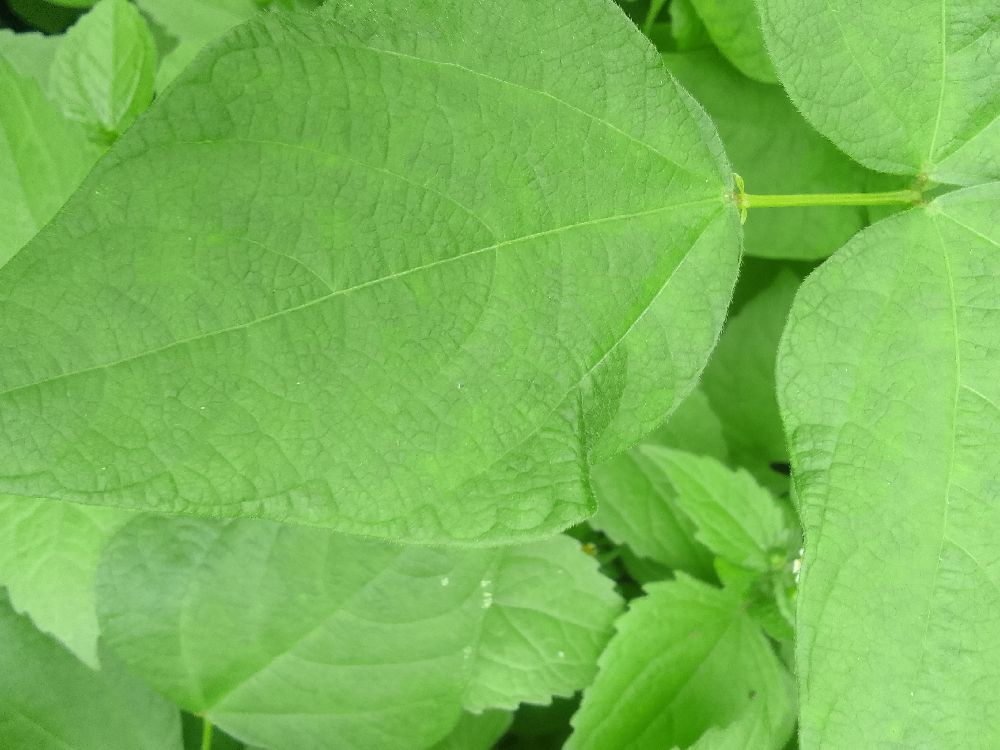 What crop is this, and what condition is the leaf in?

common bean, healthy
